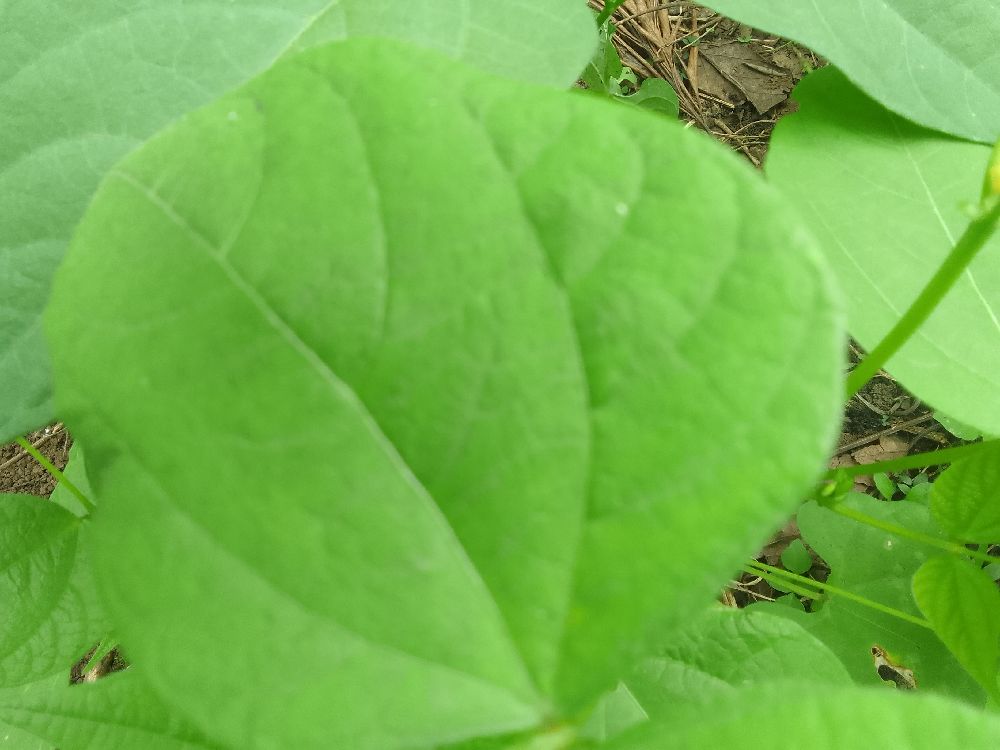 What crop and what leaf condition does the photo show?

common bean, healthy
